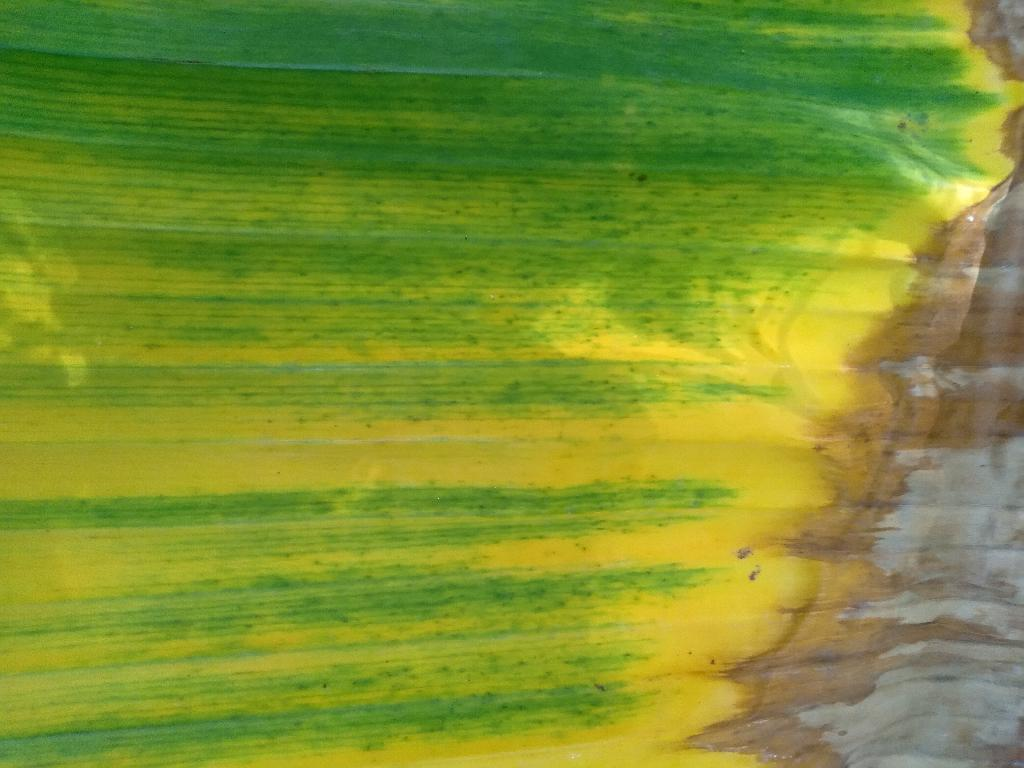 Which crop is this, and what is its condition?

banana, fusarium wilt race 1
